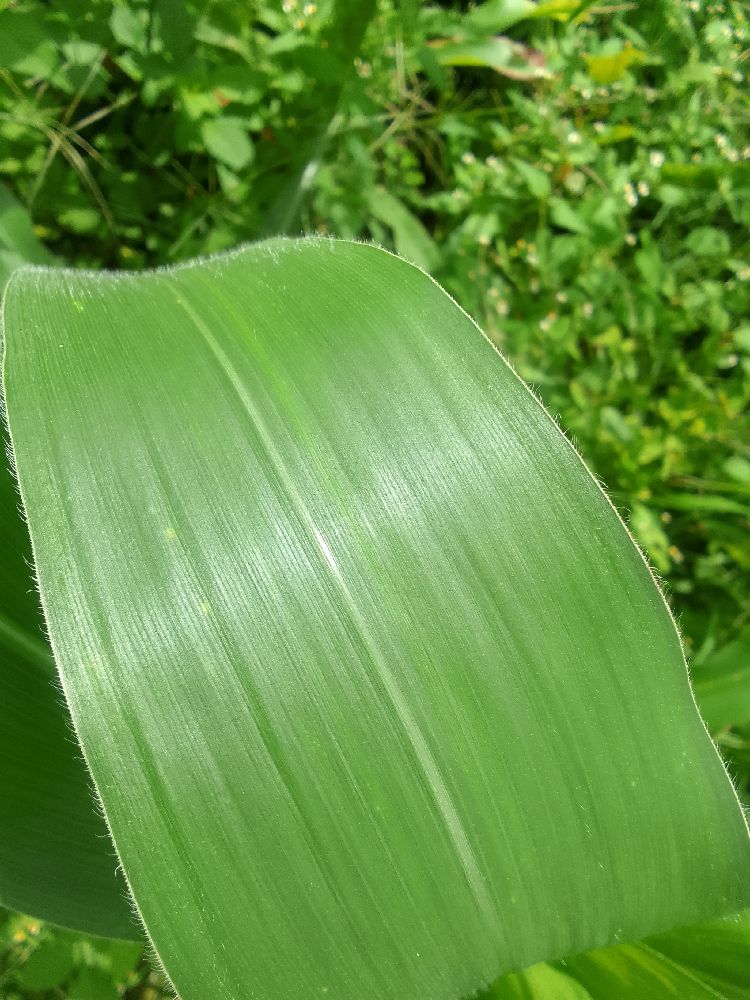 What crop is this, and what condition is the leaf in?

maize, healthy
